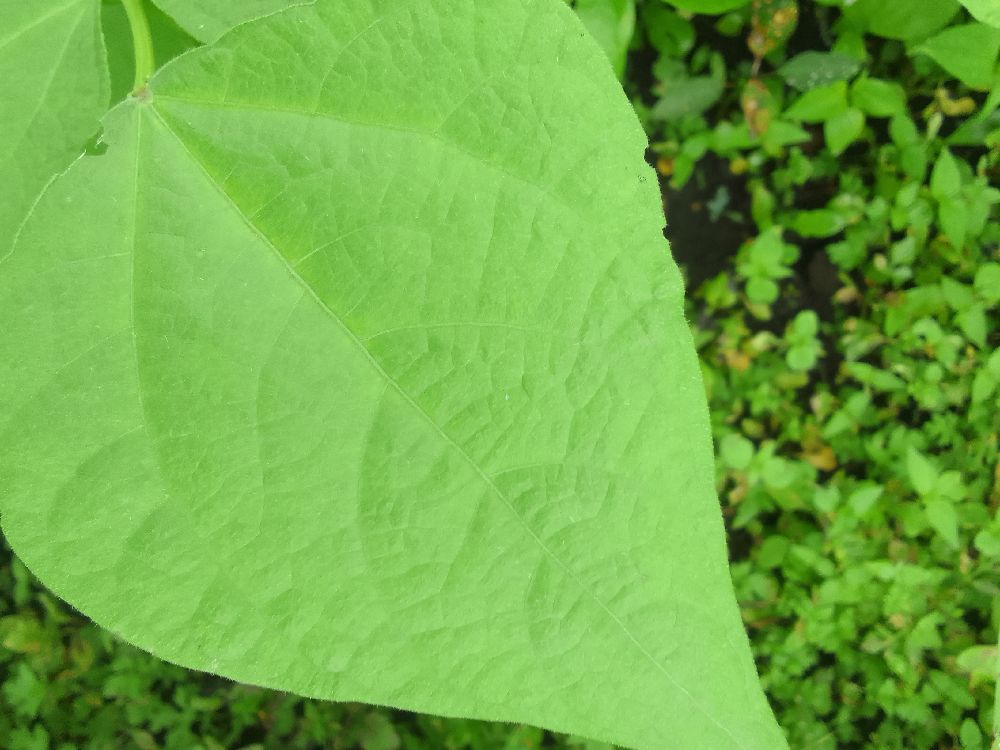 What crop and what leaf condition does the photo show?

common bean, healthy
